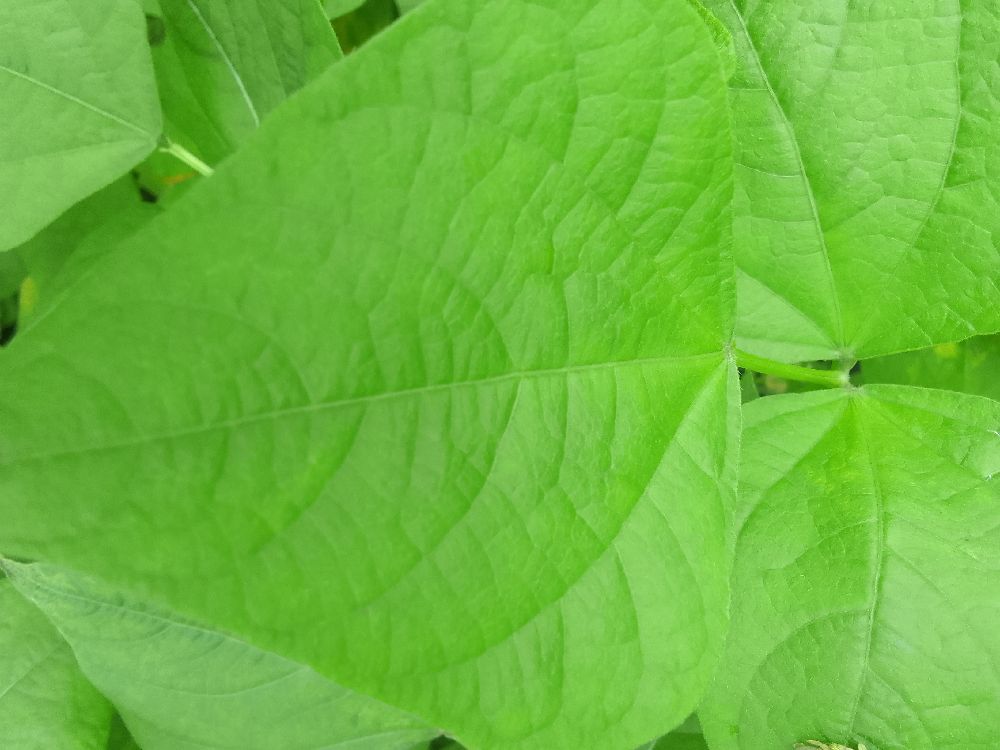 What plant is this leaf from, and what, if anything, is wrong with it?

common bean, healthy
